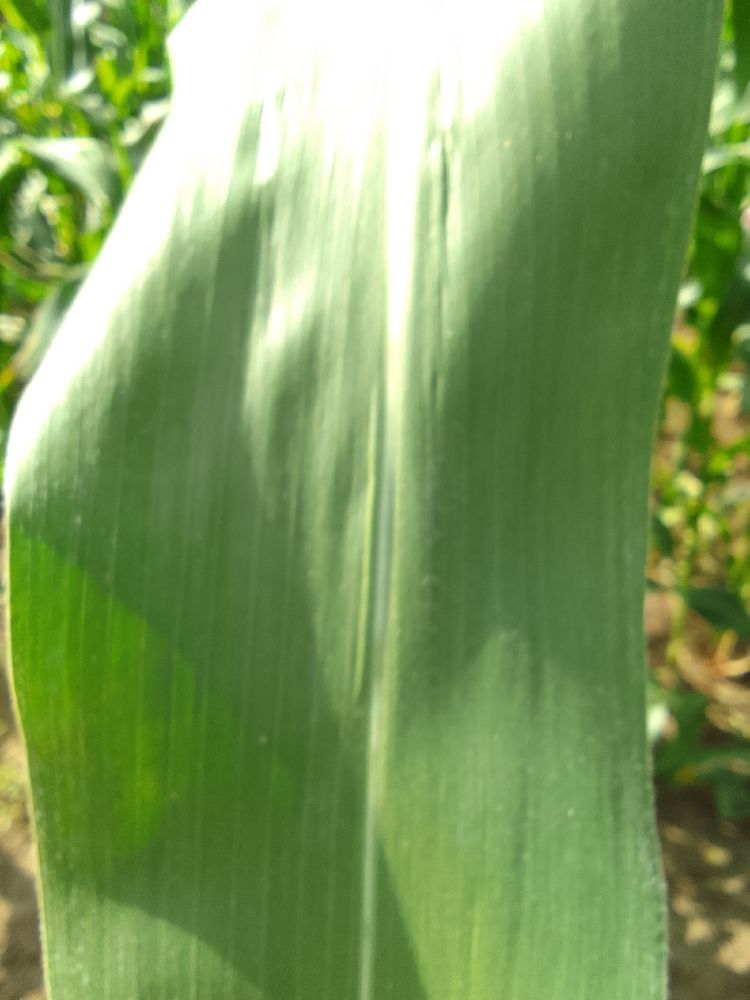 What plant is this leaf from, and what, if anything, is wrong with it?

maize, healthy
